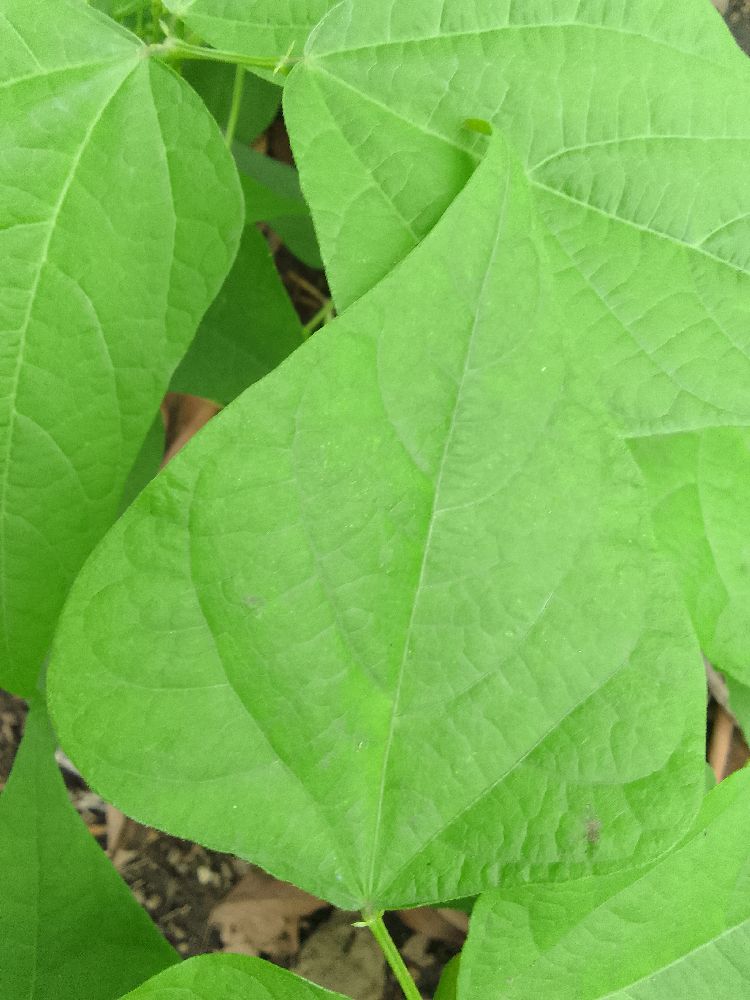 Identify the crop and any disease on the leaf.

common bean, healthy
